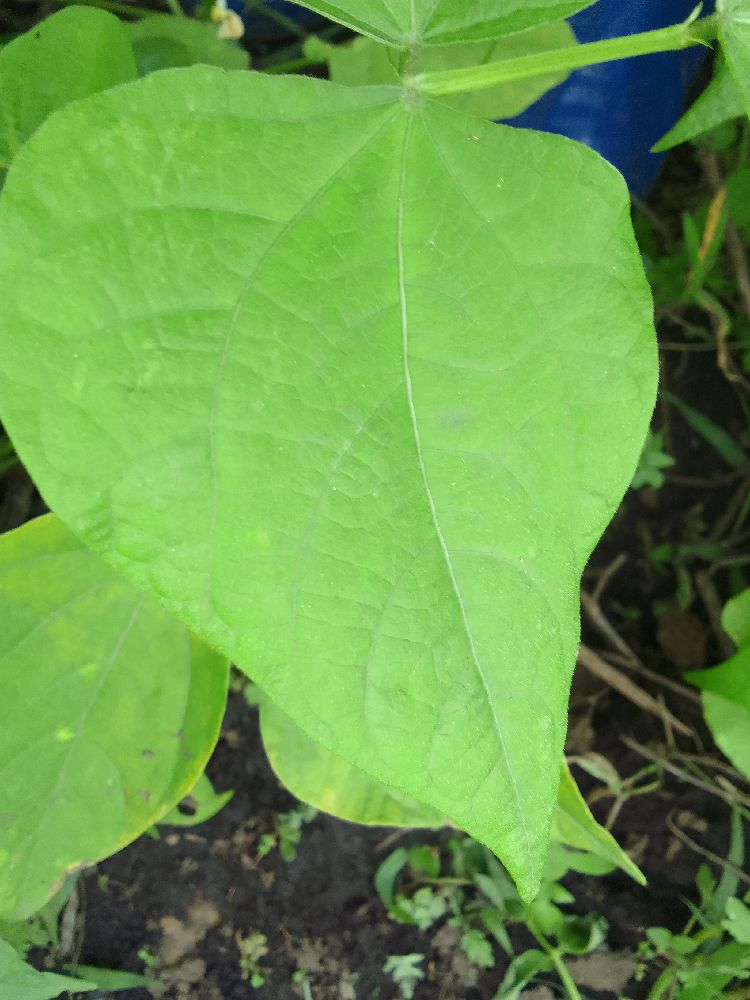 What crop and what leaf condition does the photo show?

common bean, healthy
